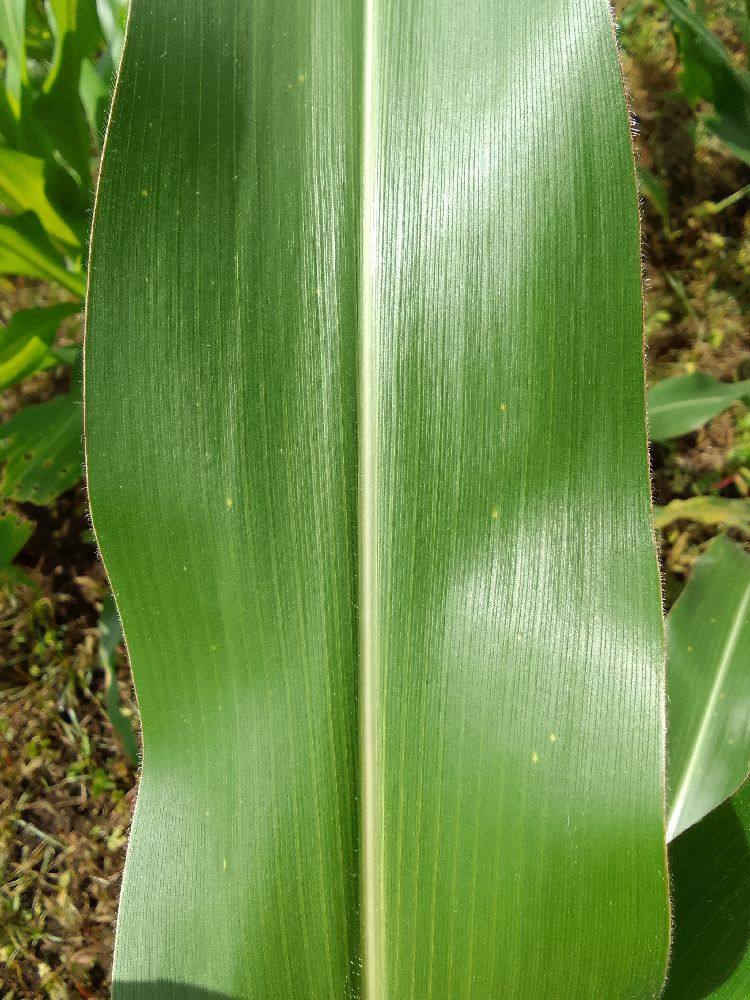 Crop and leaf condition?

maize, healthy
